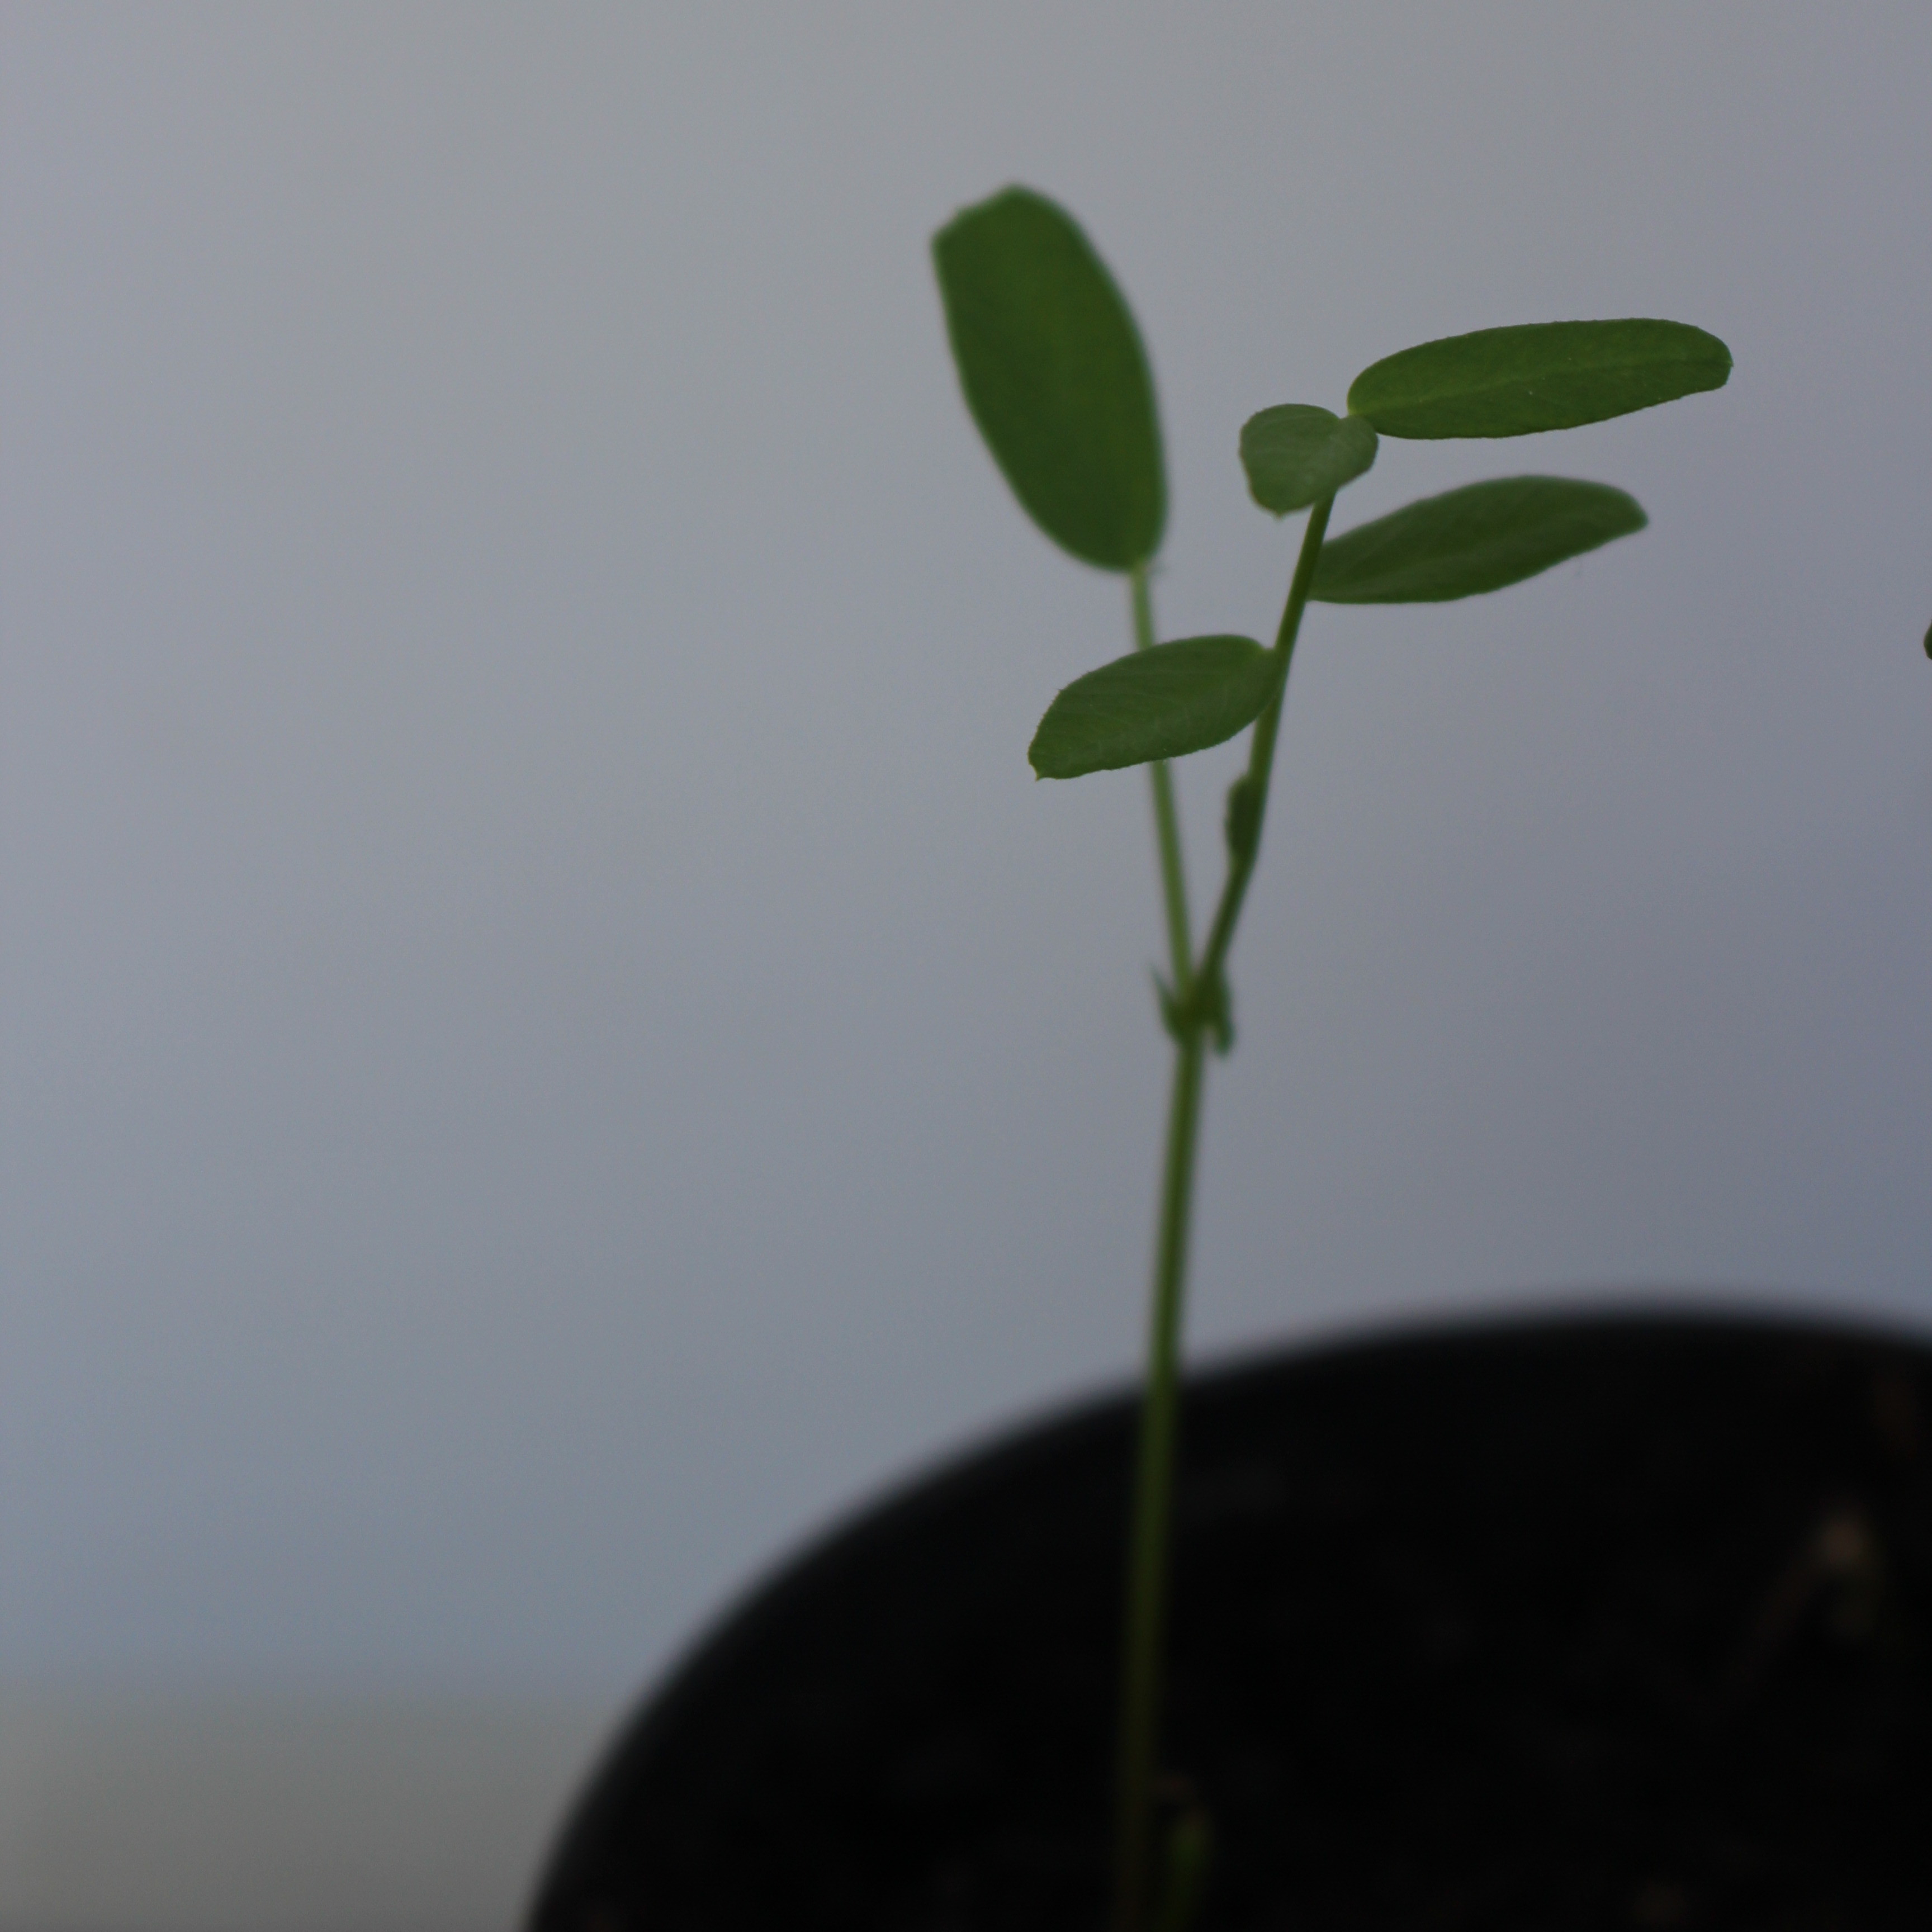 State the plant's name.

Vicia sativa
